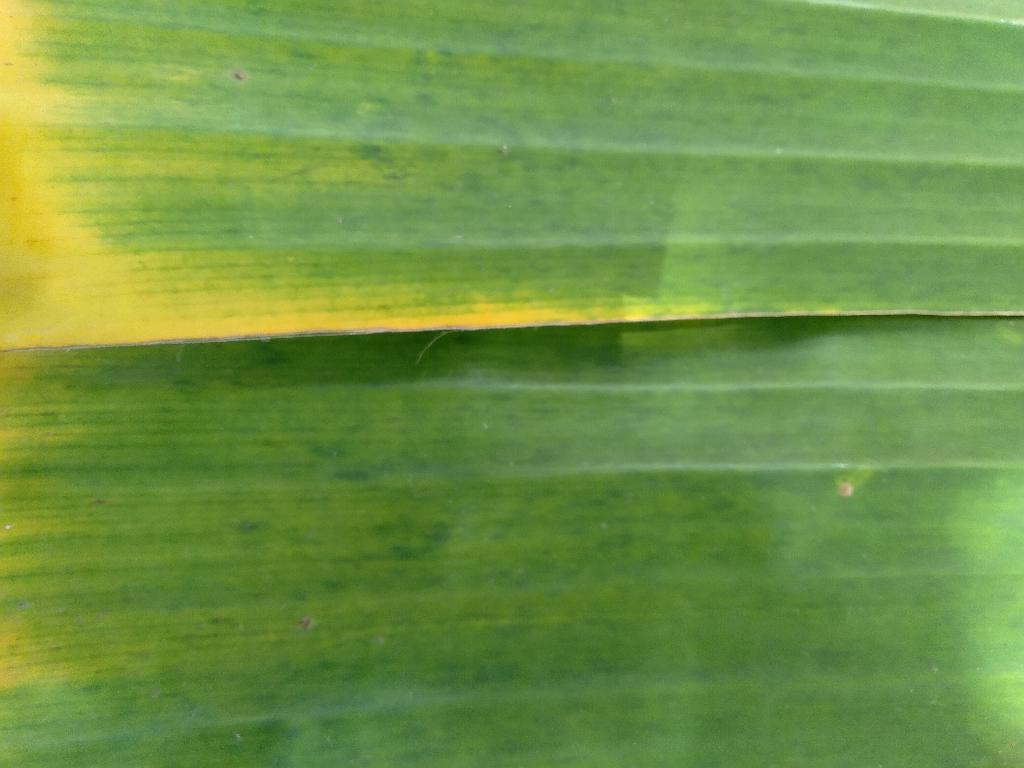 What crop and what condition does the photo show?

banana, fusarium wilt race 1
